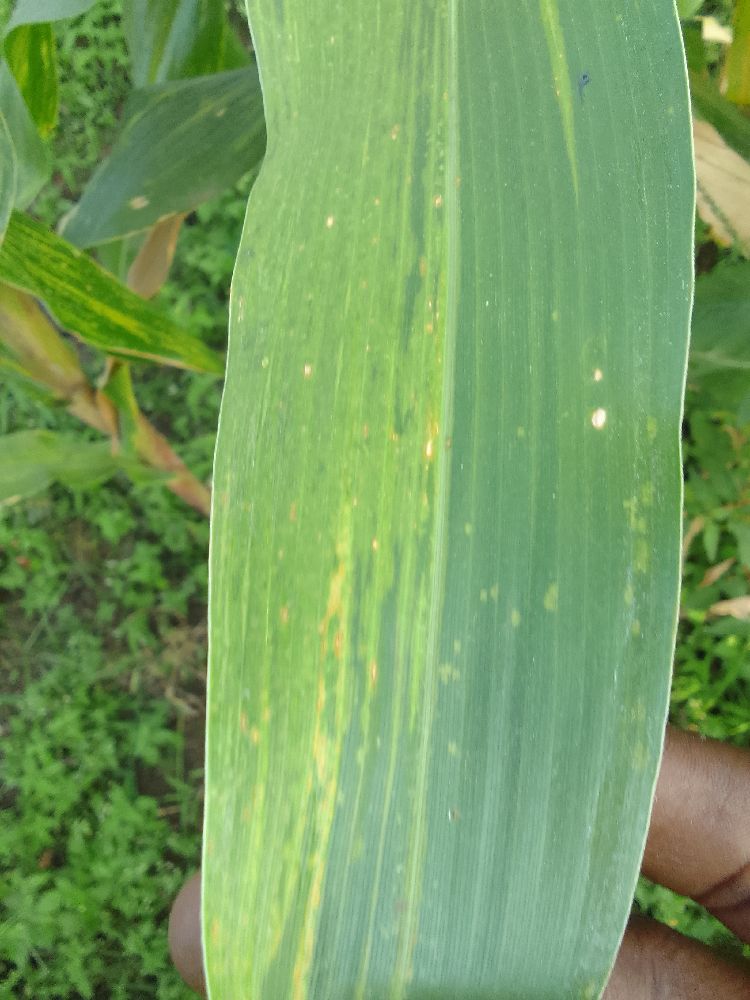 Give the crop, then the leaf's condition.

maize, maize lethal necrosis
